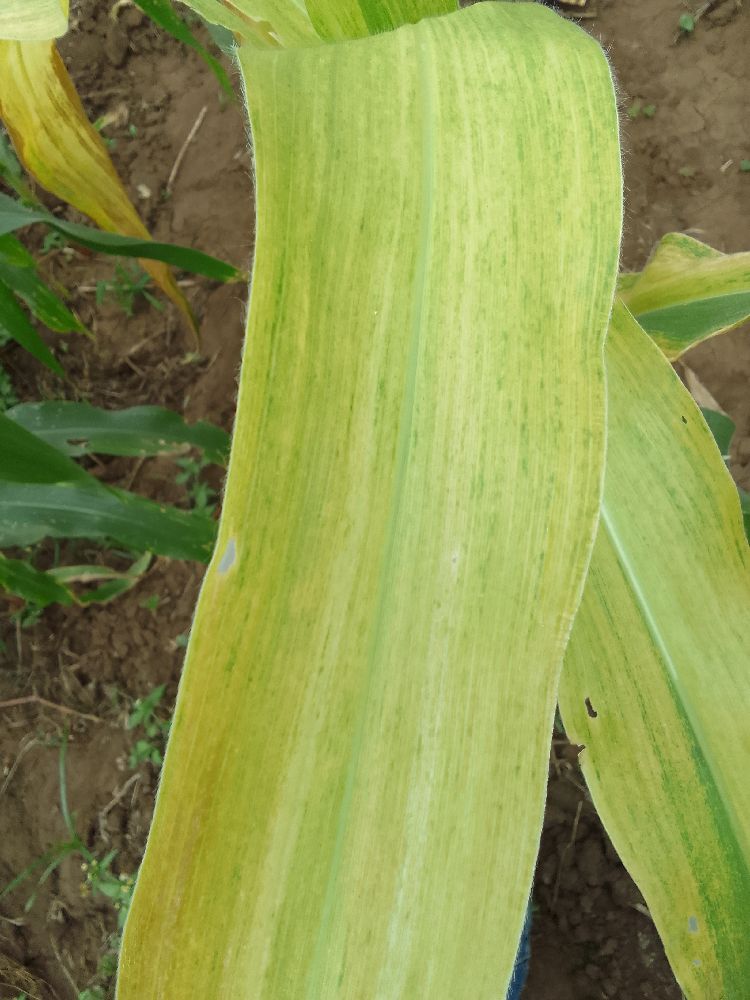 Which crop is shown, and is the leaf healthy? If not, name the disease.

maize, maize lethal necrosis
